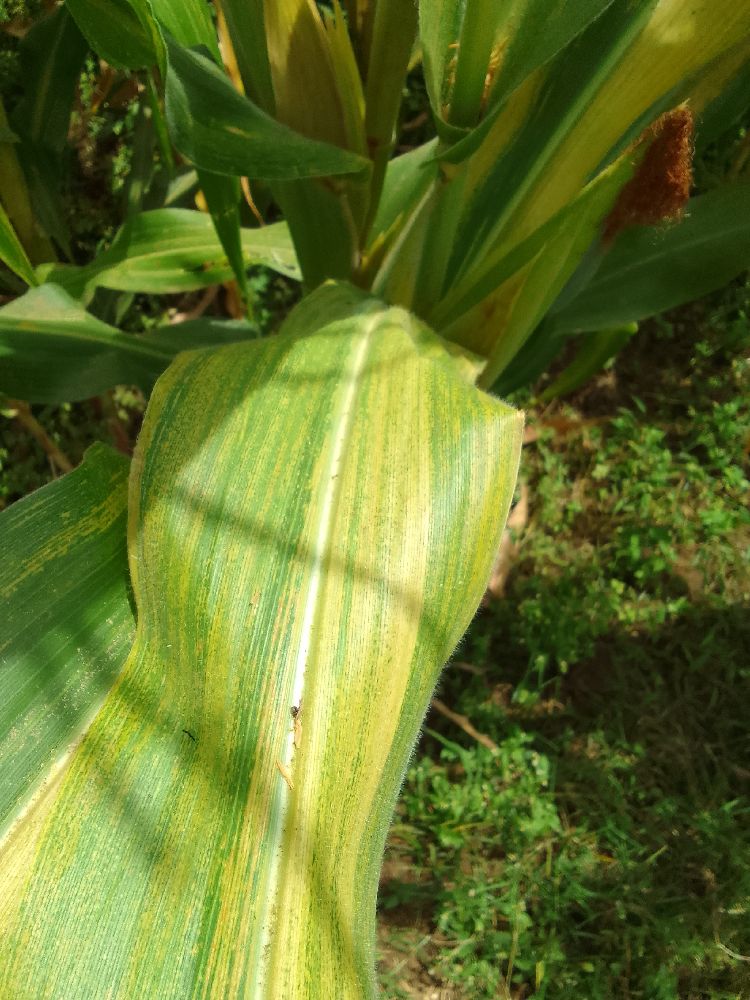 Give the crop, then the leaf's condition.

maize, maize lethal necrosis
